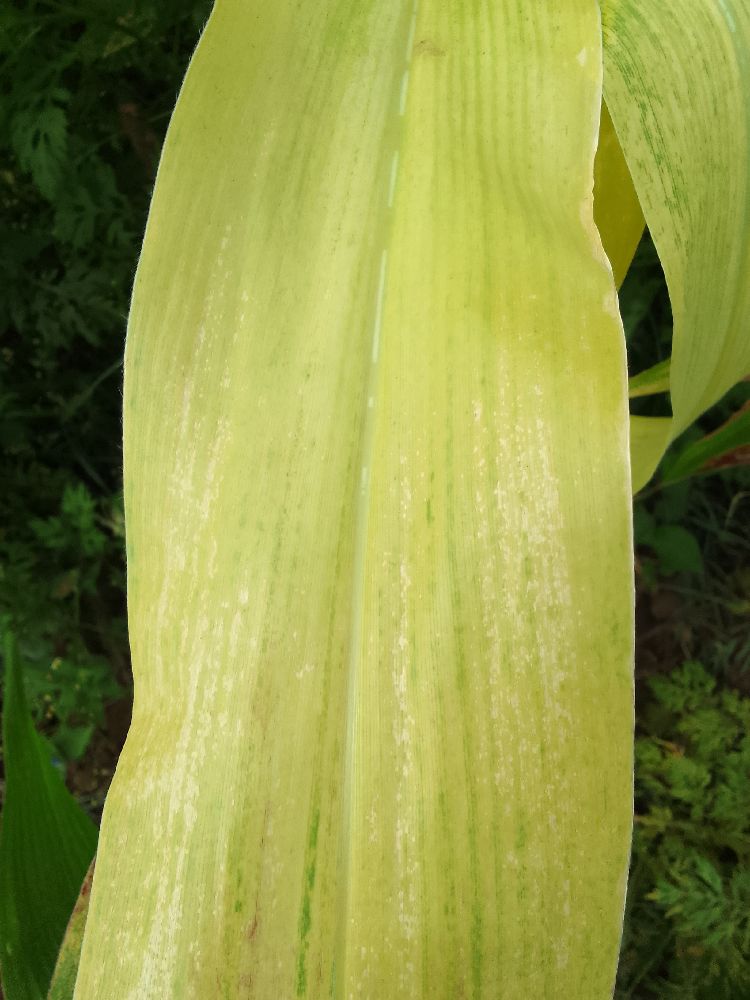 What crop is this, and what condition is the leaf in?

maize, maize lethal necrosis
